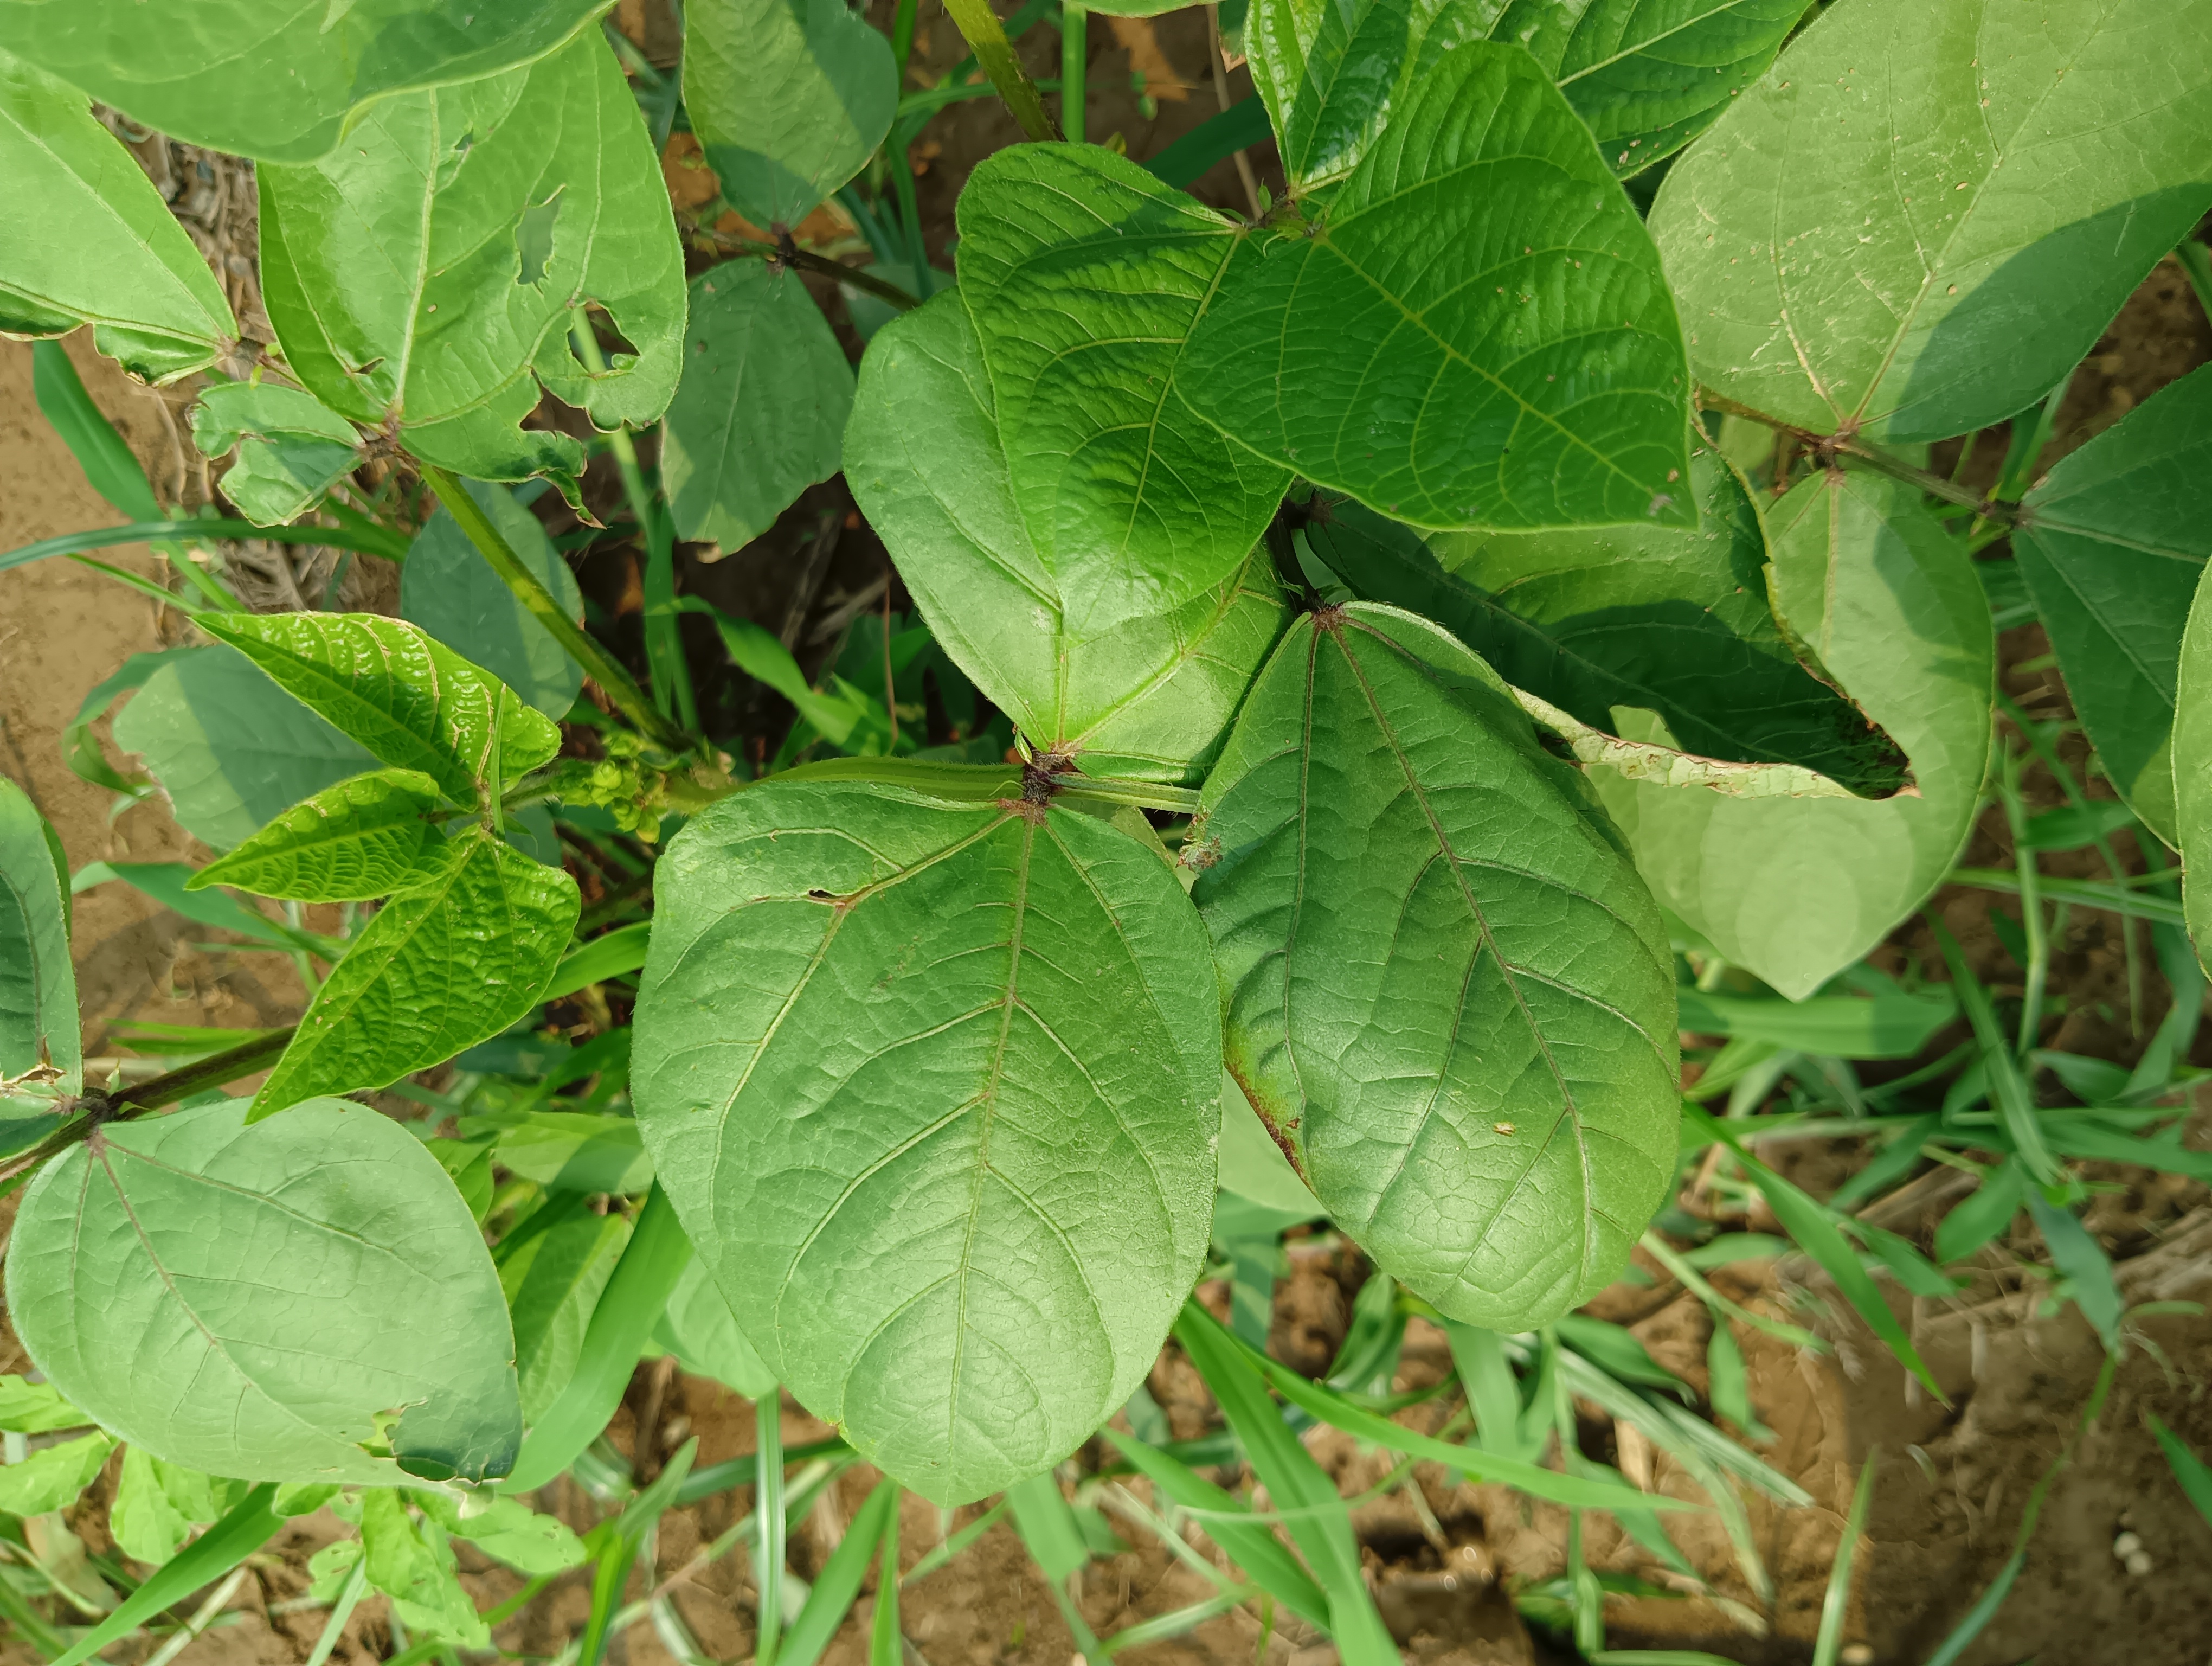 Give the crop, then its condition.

mungbean, healthy
